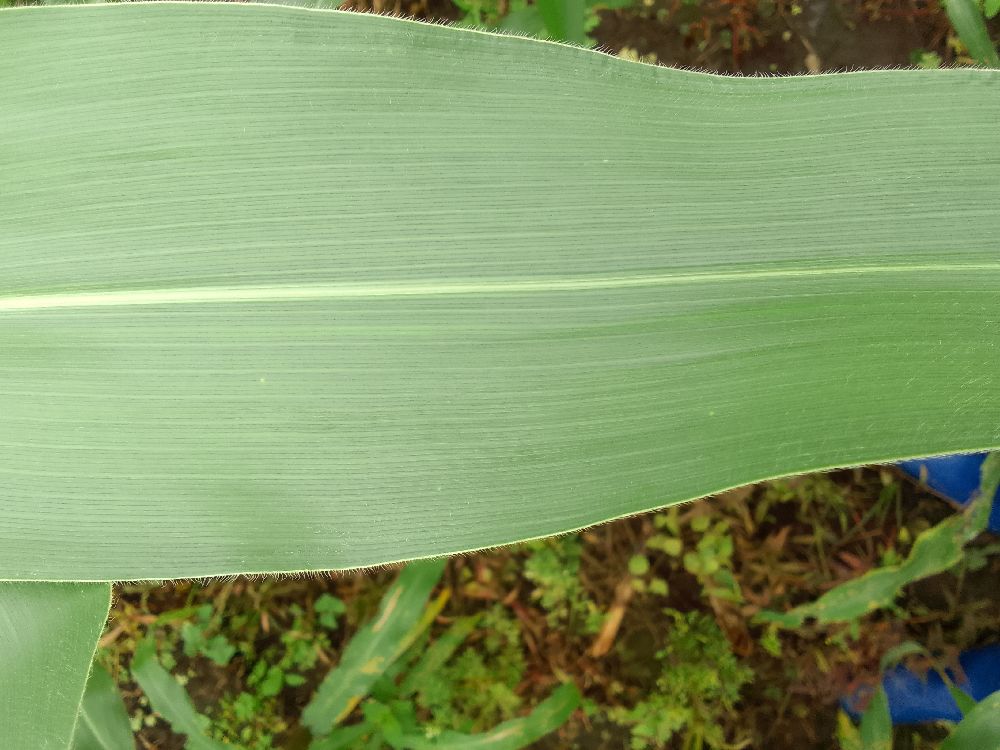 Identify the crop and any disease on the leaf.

maize, healthy
